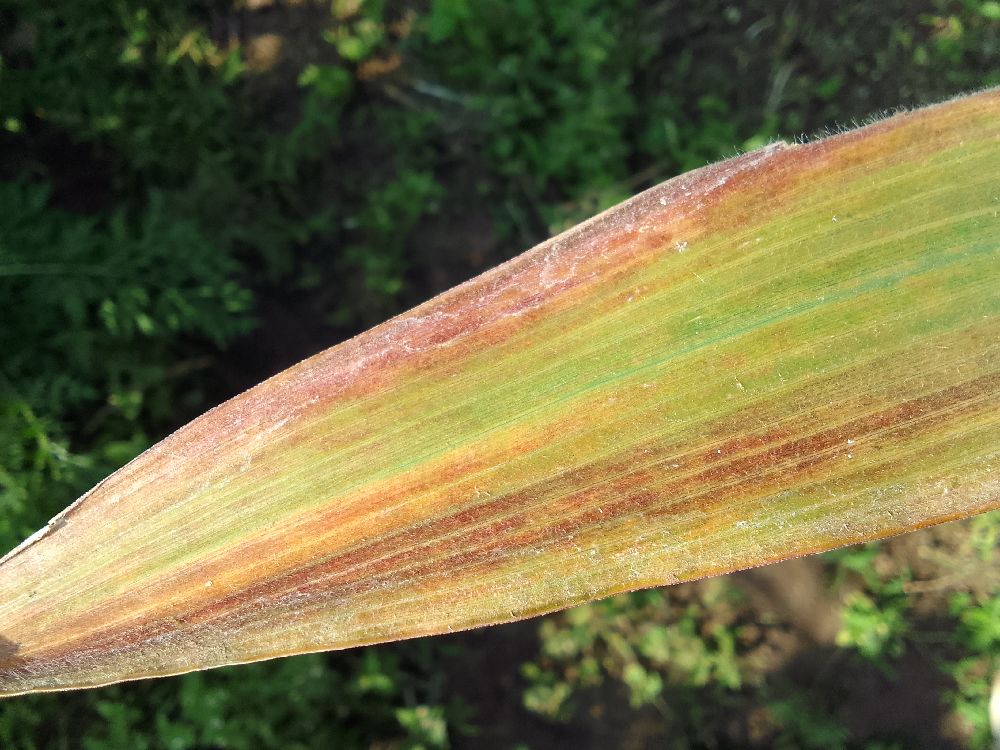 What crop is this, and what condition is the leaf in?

maize, maize lethal necrosis
